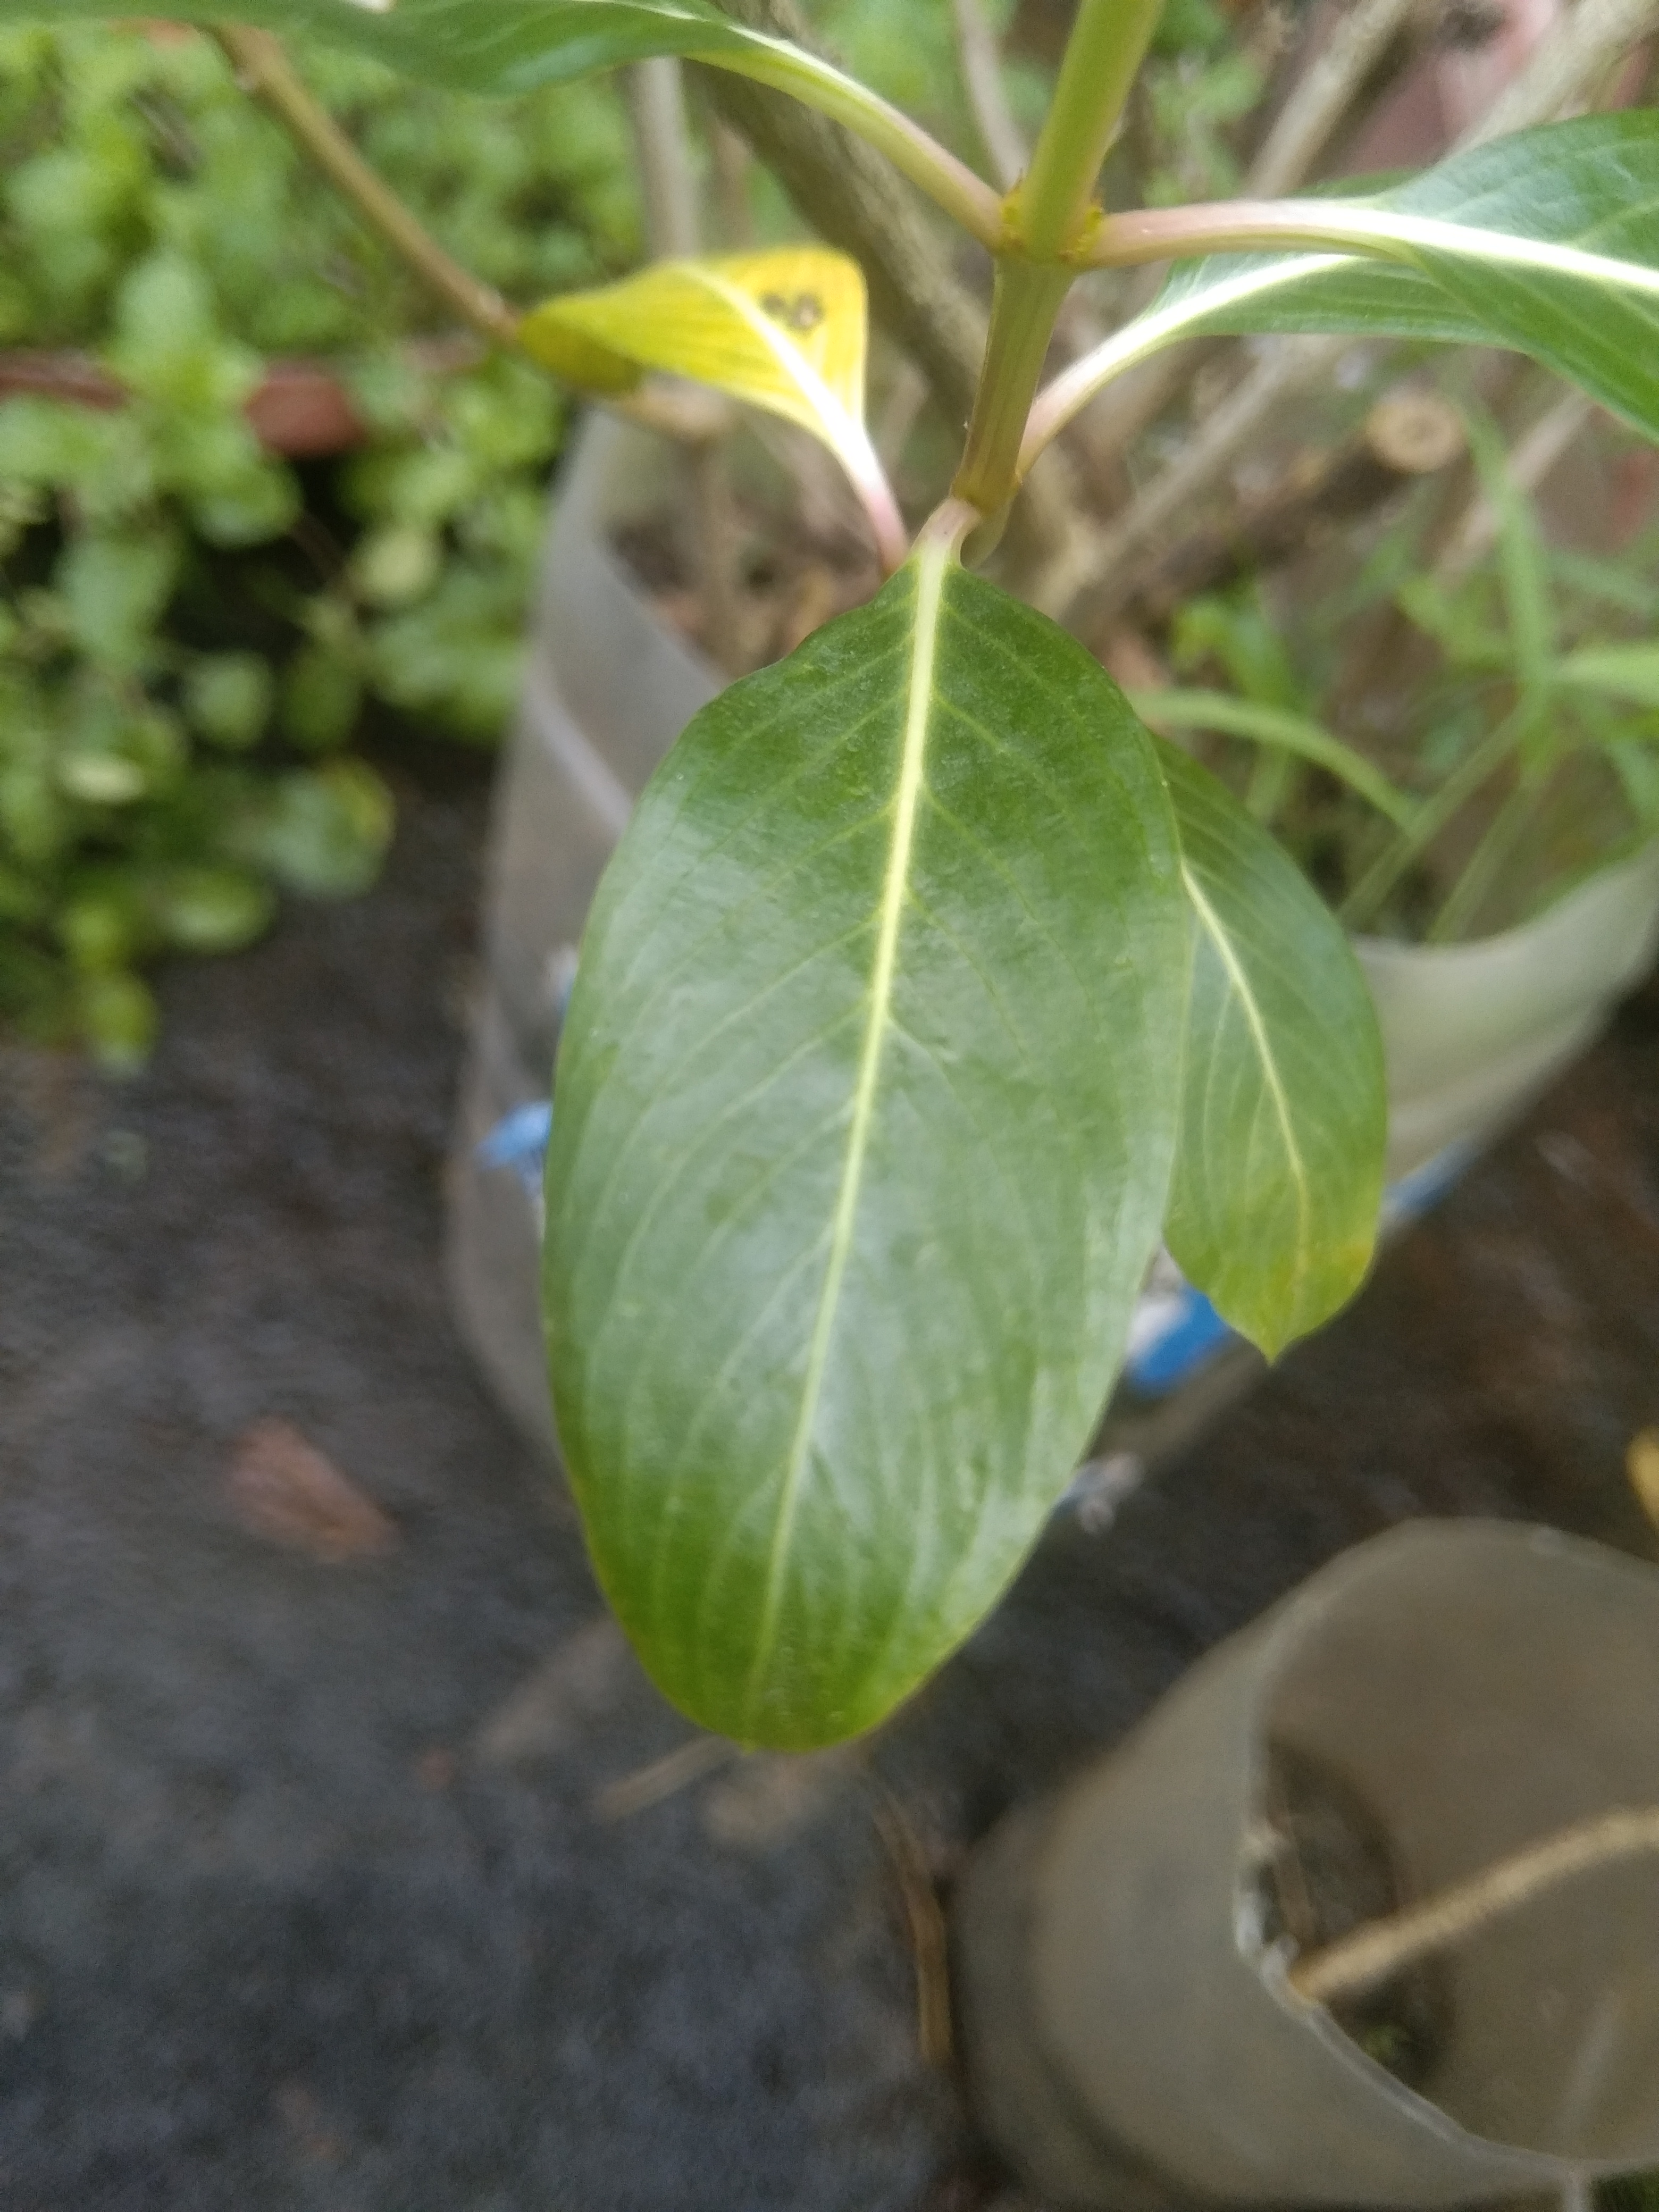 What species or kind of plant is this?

rose periwinkle
